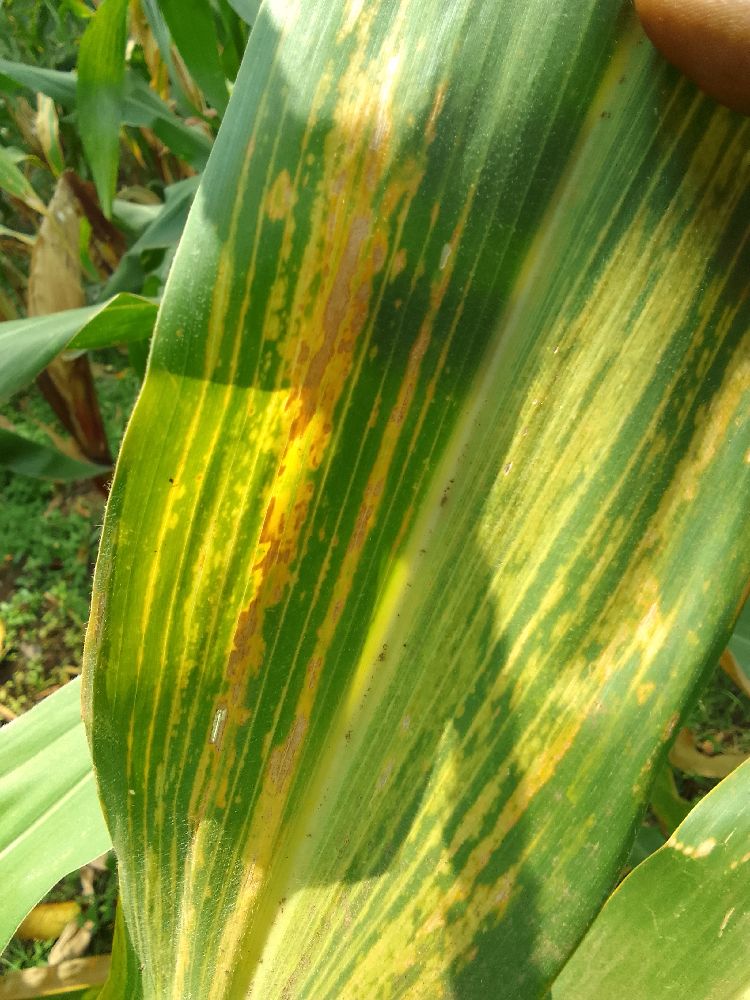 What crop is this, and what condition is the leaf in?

maize, maize lethal necrosis
